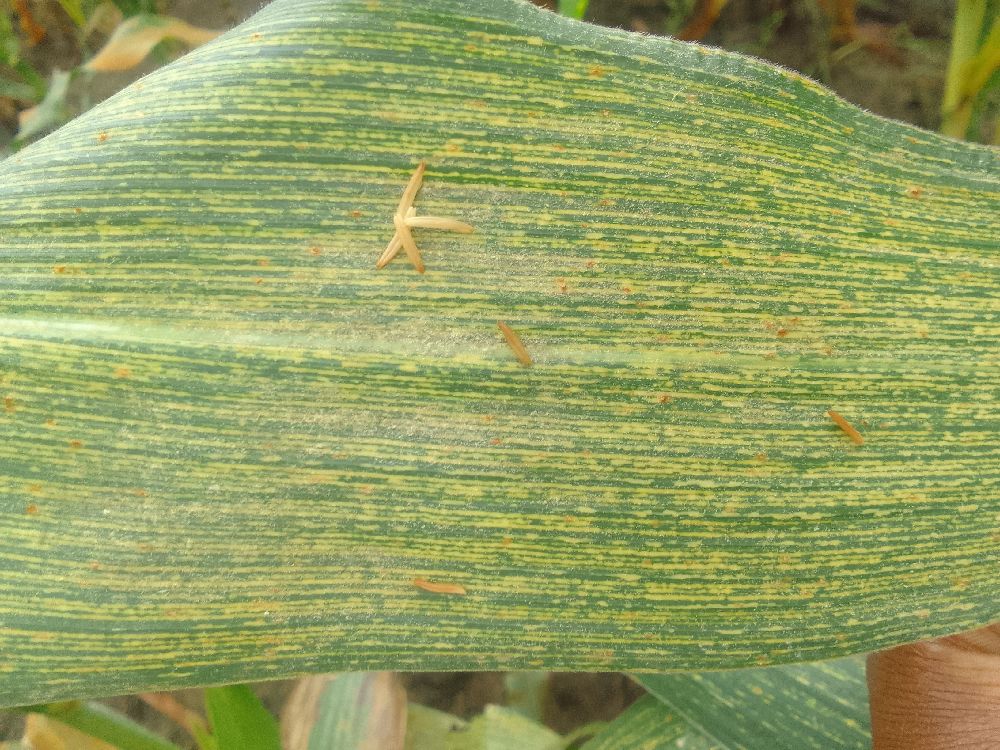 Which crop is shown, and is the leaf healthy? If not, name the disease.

maize, maize streak virus
